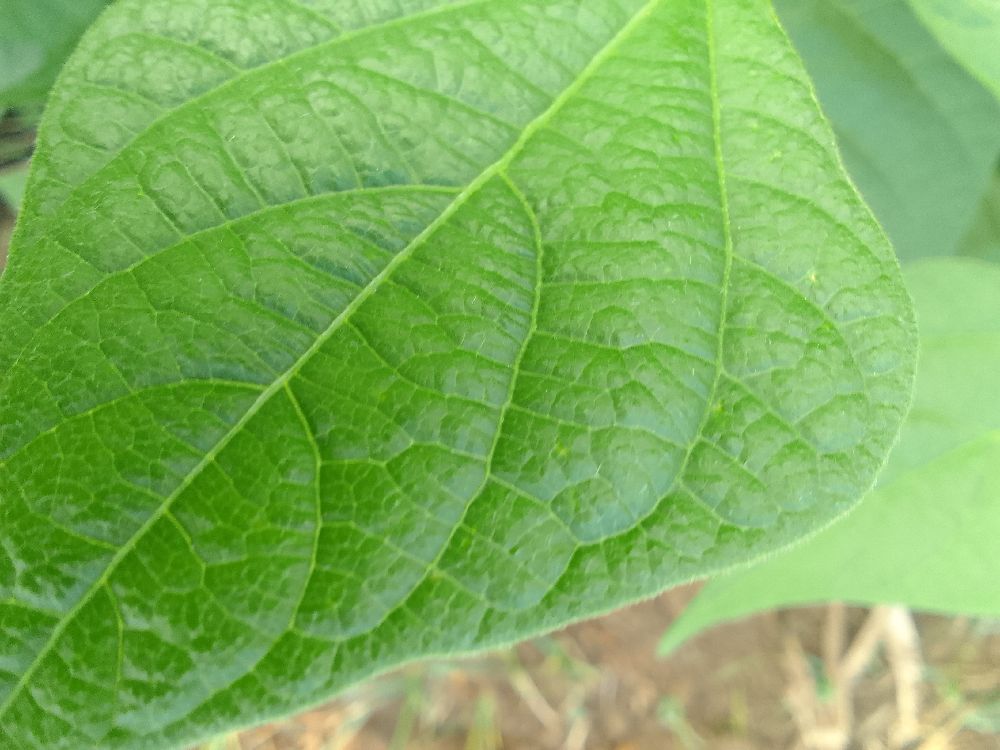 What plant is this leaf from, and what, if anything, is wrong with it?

common bean, healthy
